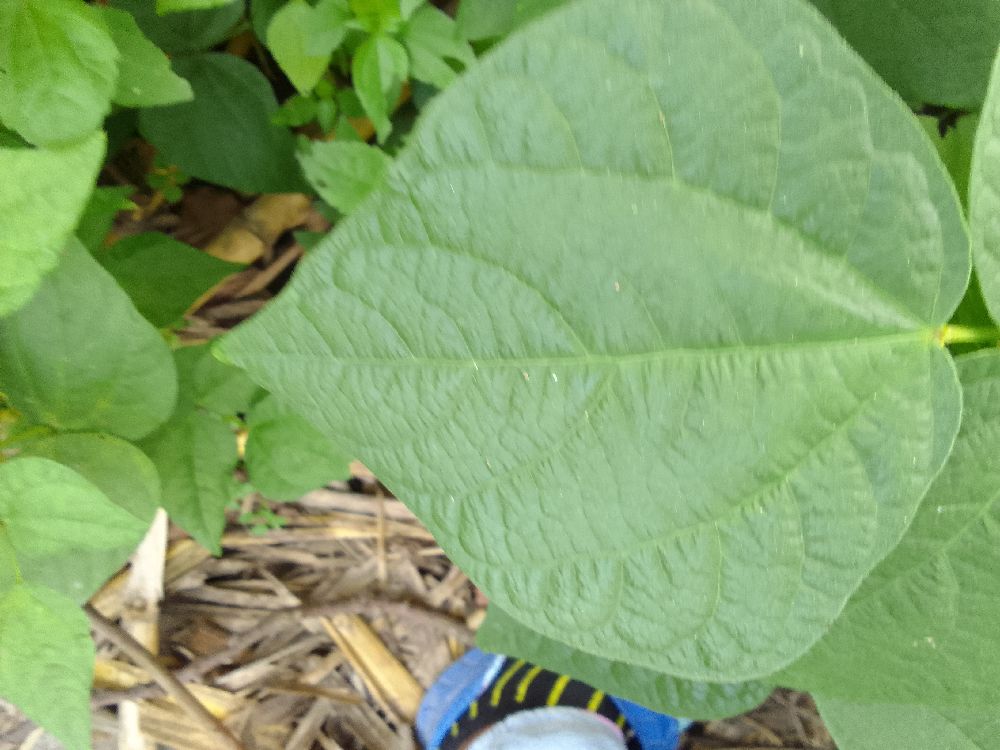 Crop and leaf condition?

common bean, healthy
